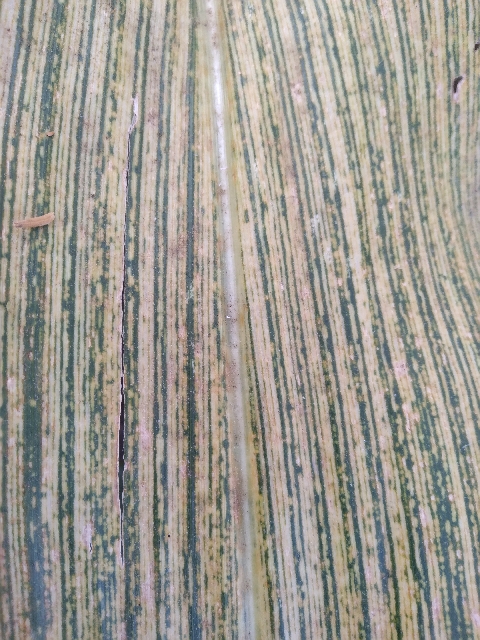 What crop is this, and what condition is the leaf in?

maize, maize streak virus
